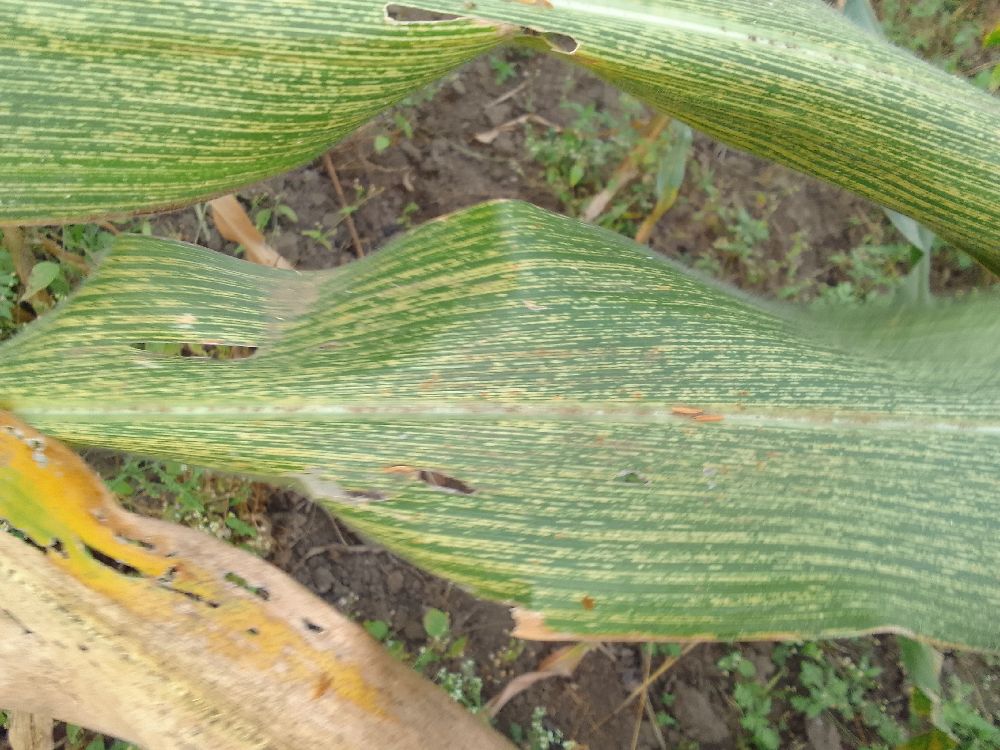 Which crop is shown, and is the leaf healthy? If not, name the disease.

maize, maize streak virus
